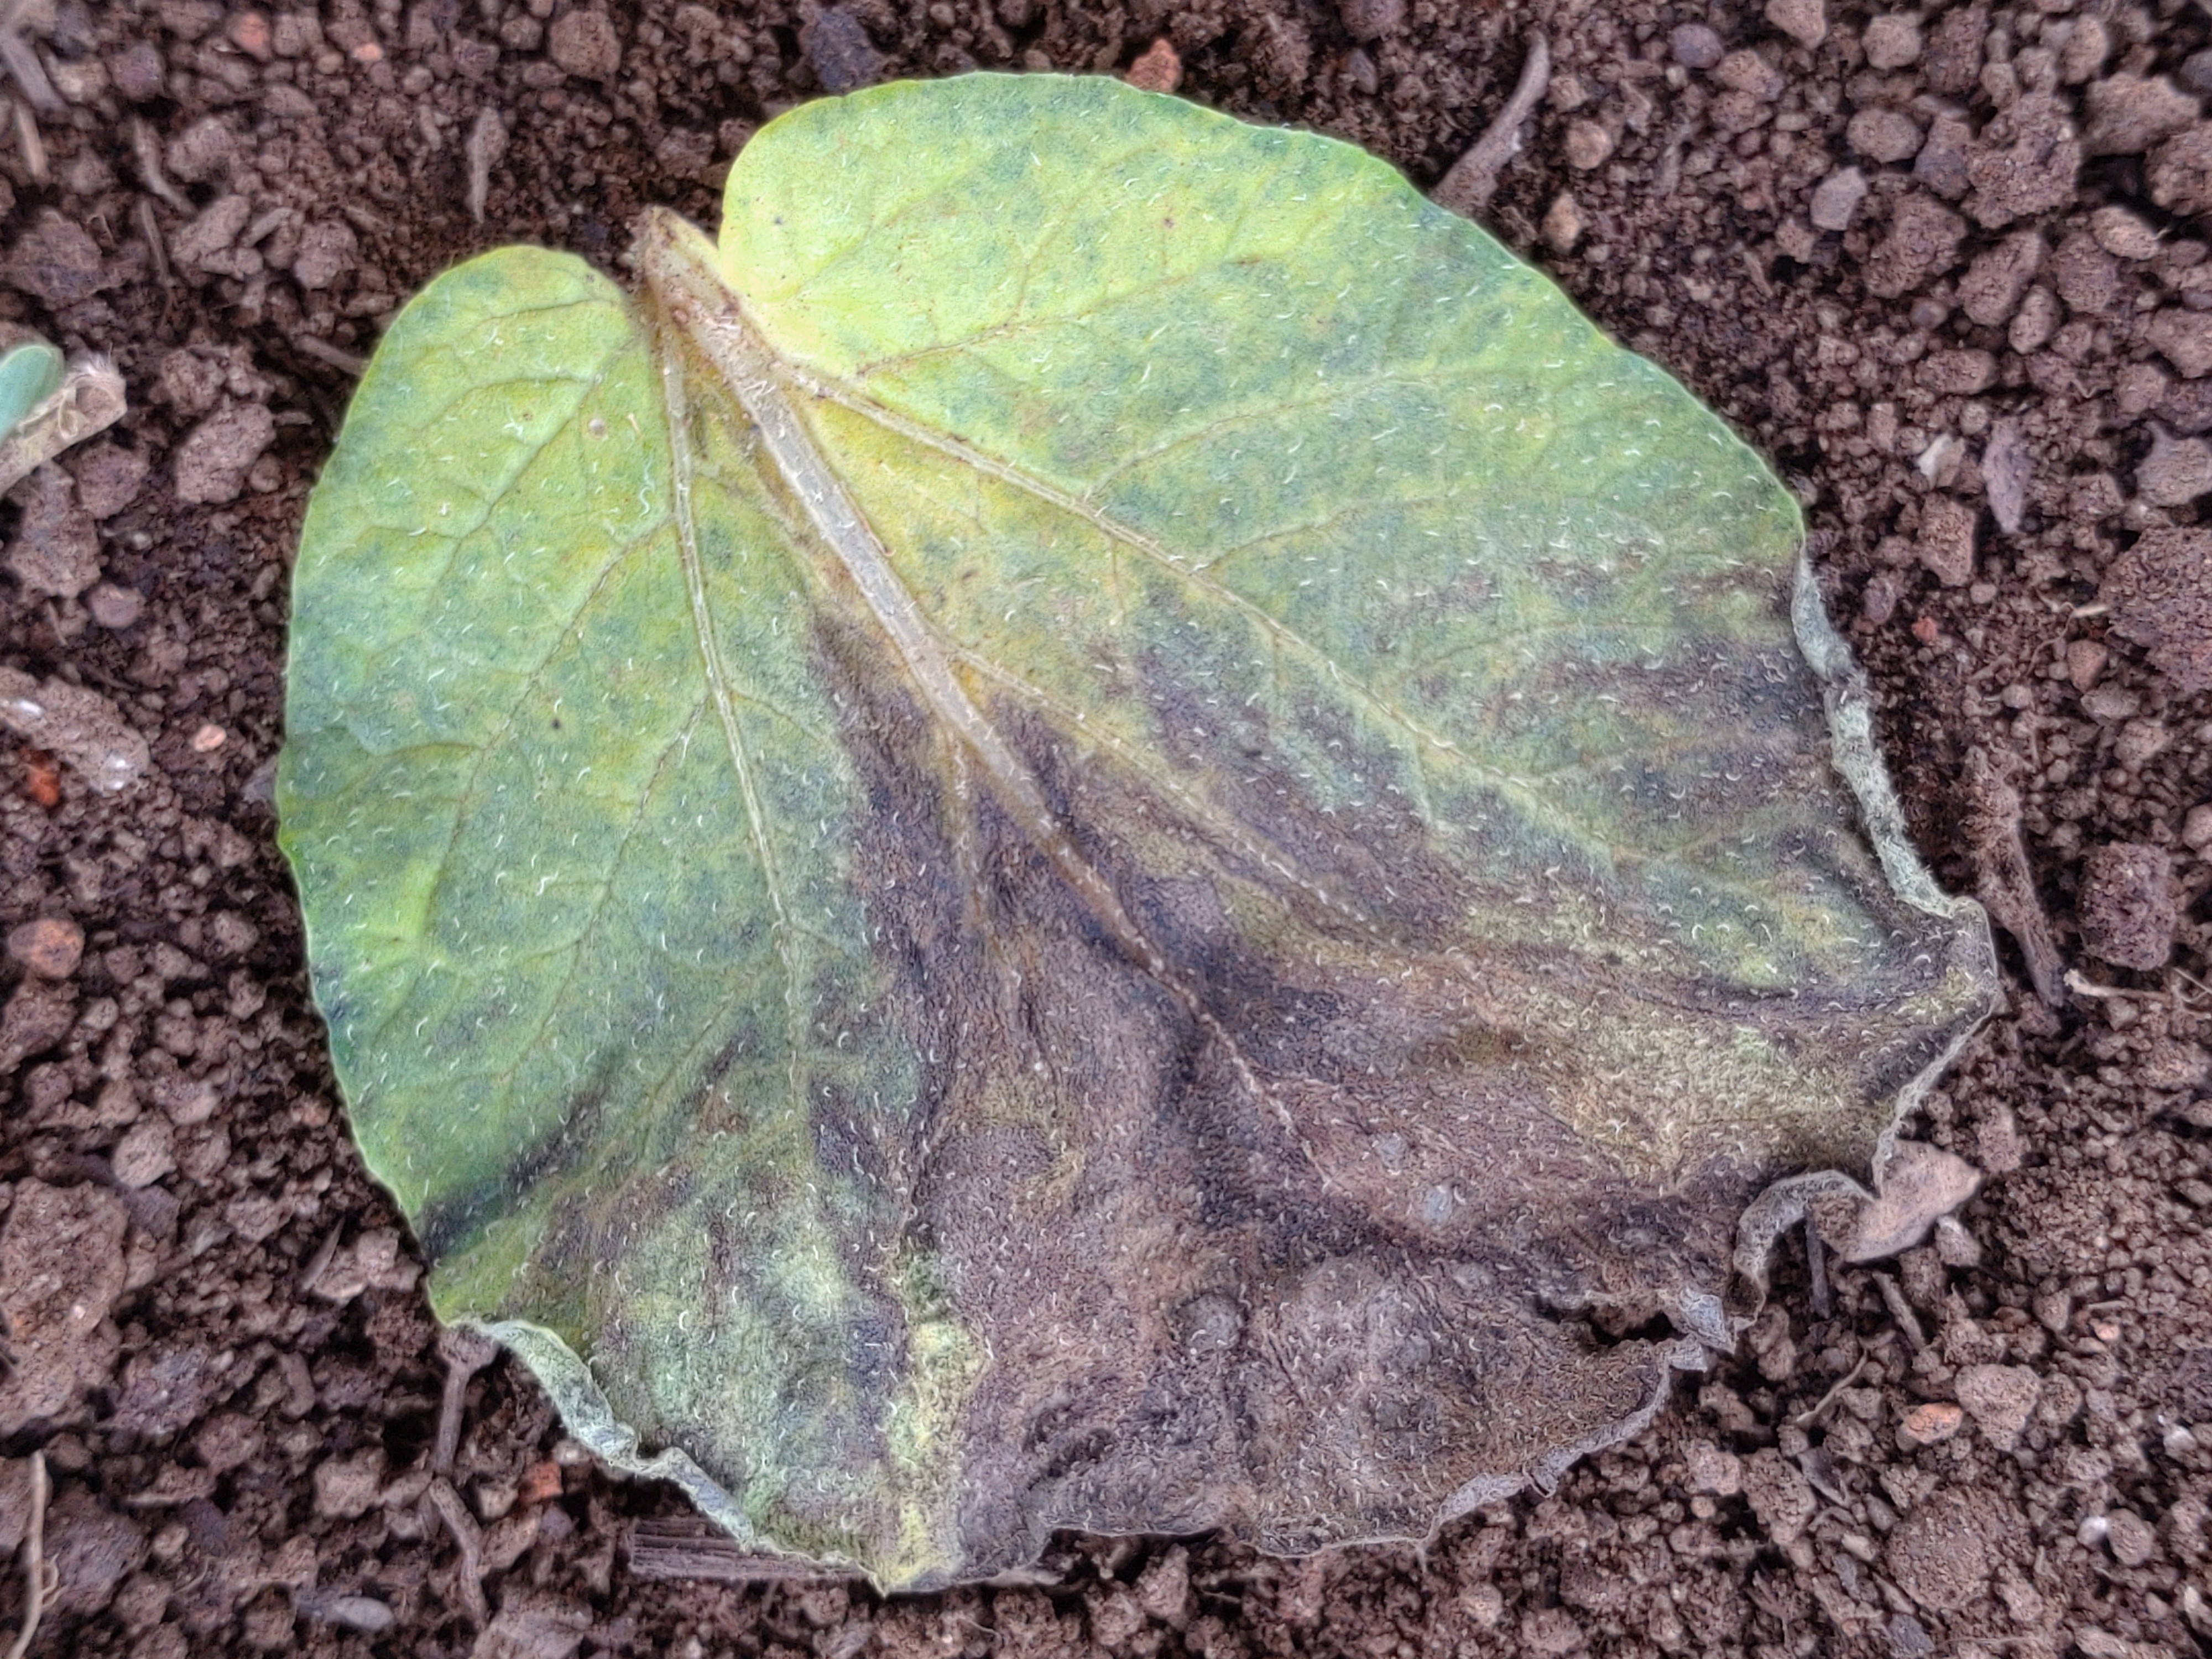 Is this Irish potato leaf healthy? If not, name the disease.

late blight
